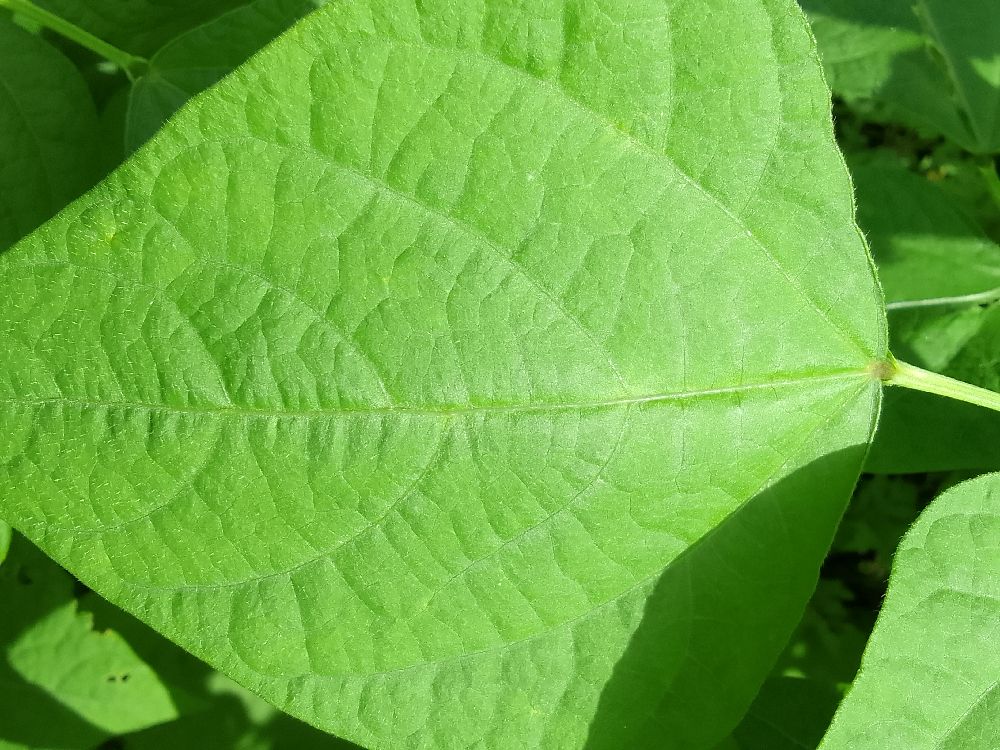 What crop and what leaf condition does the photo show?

common bean, healthy
